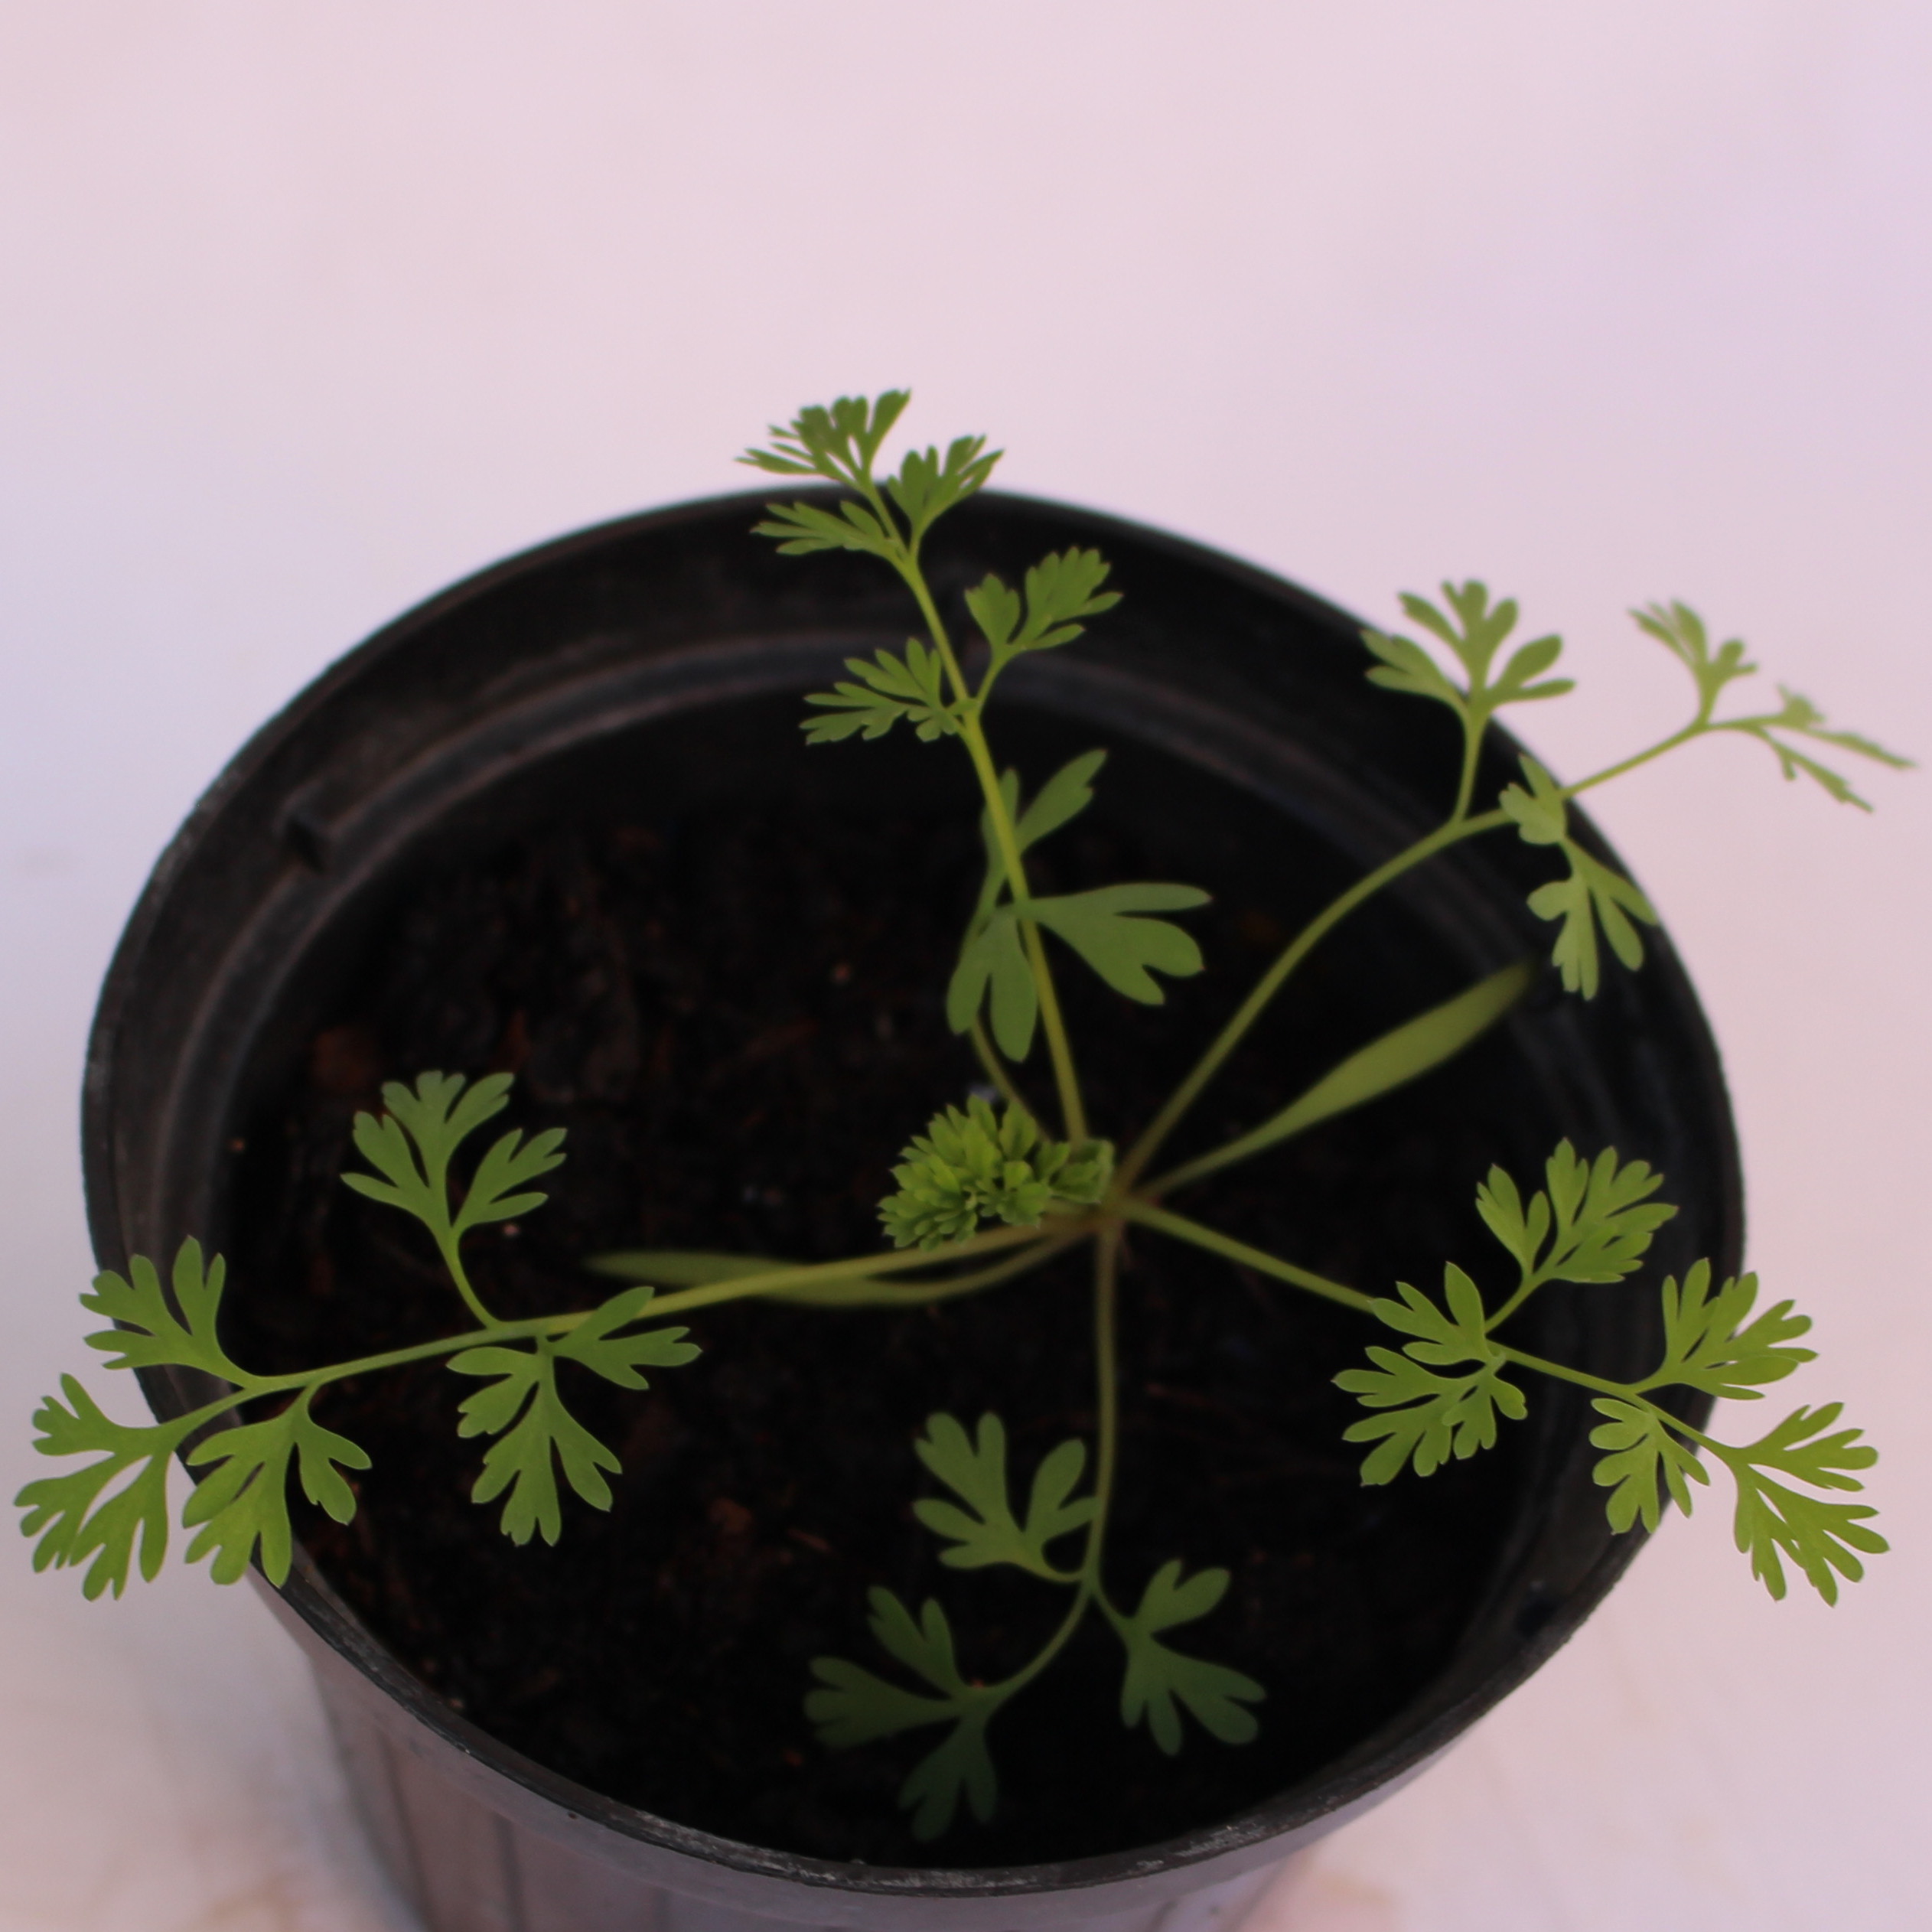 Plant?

Fumaria officinalis
